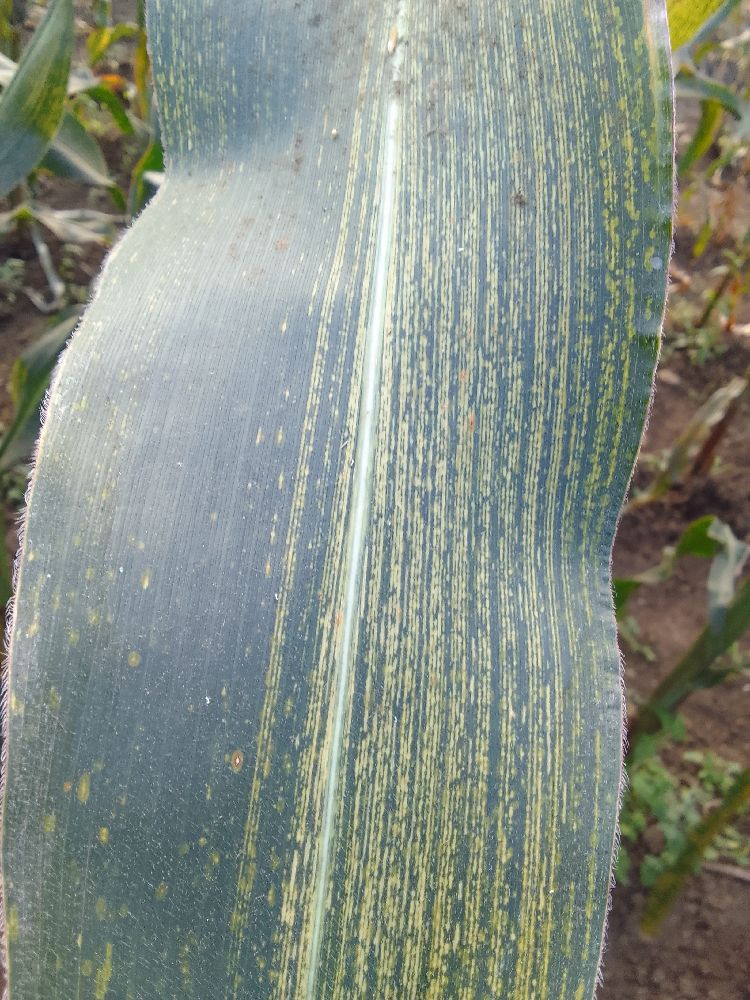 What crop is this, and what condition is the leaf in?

maize, maize streak virus
